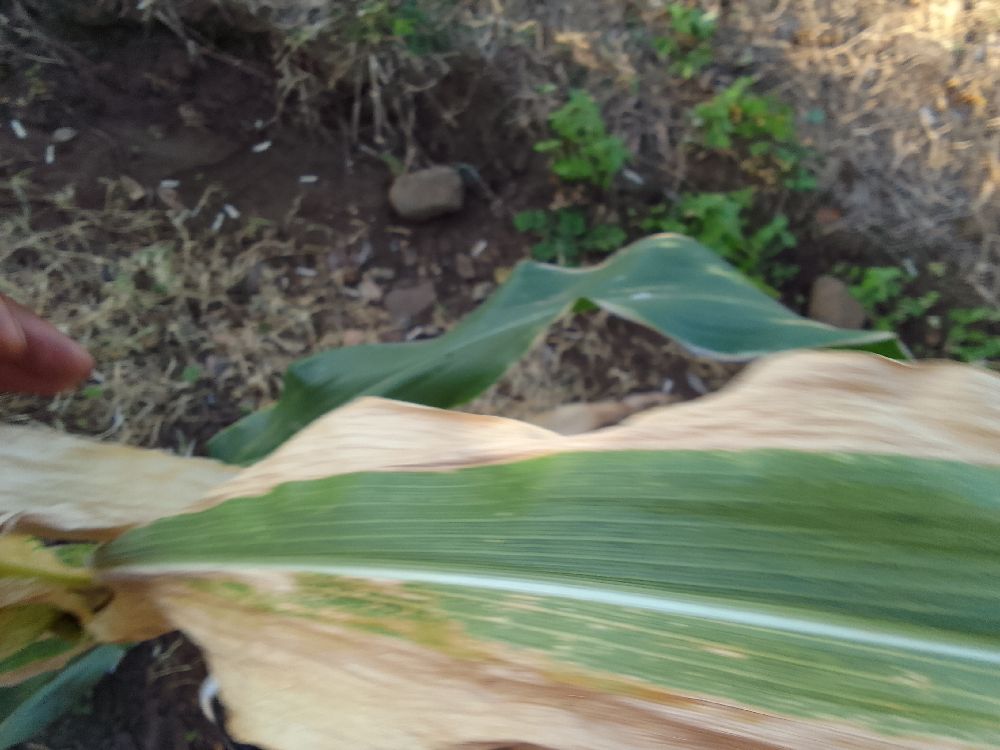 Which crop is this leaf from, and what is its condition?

maize, maize lethal necrosis
